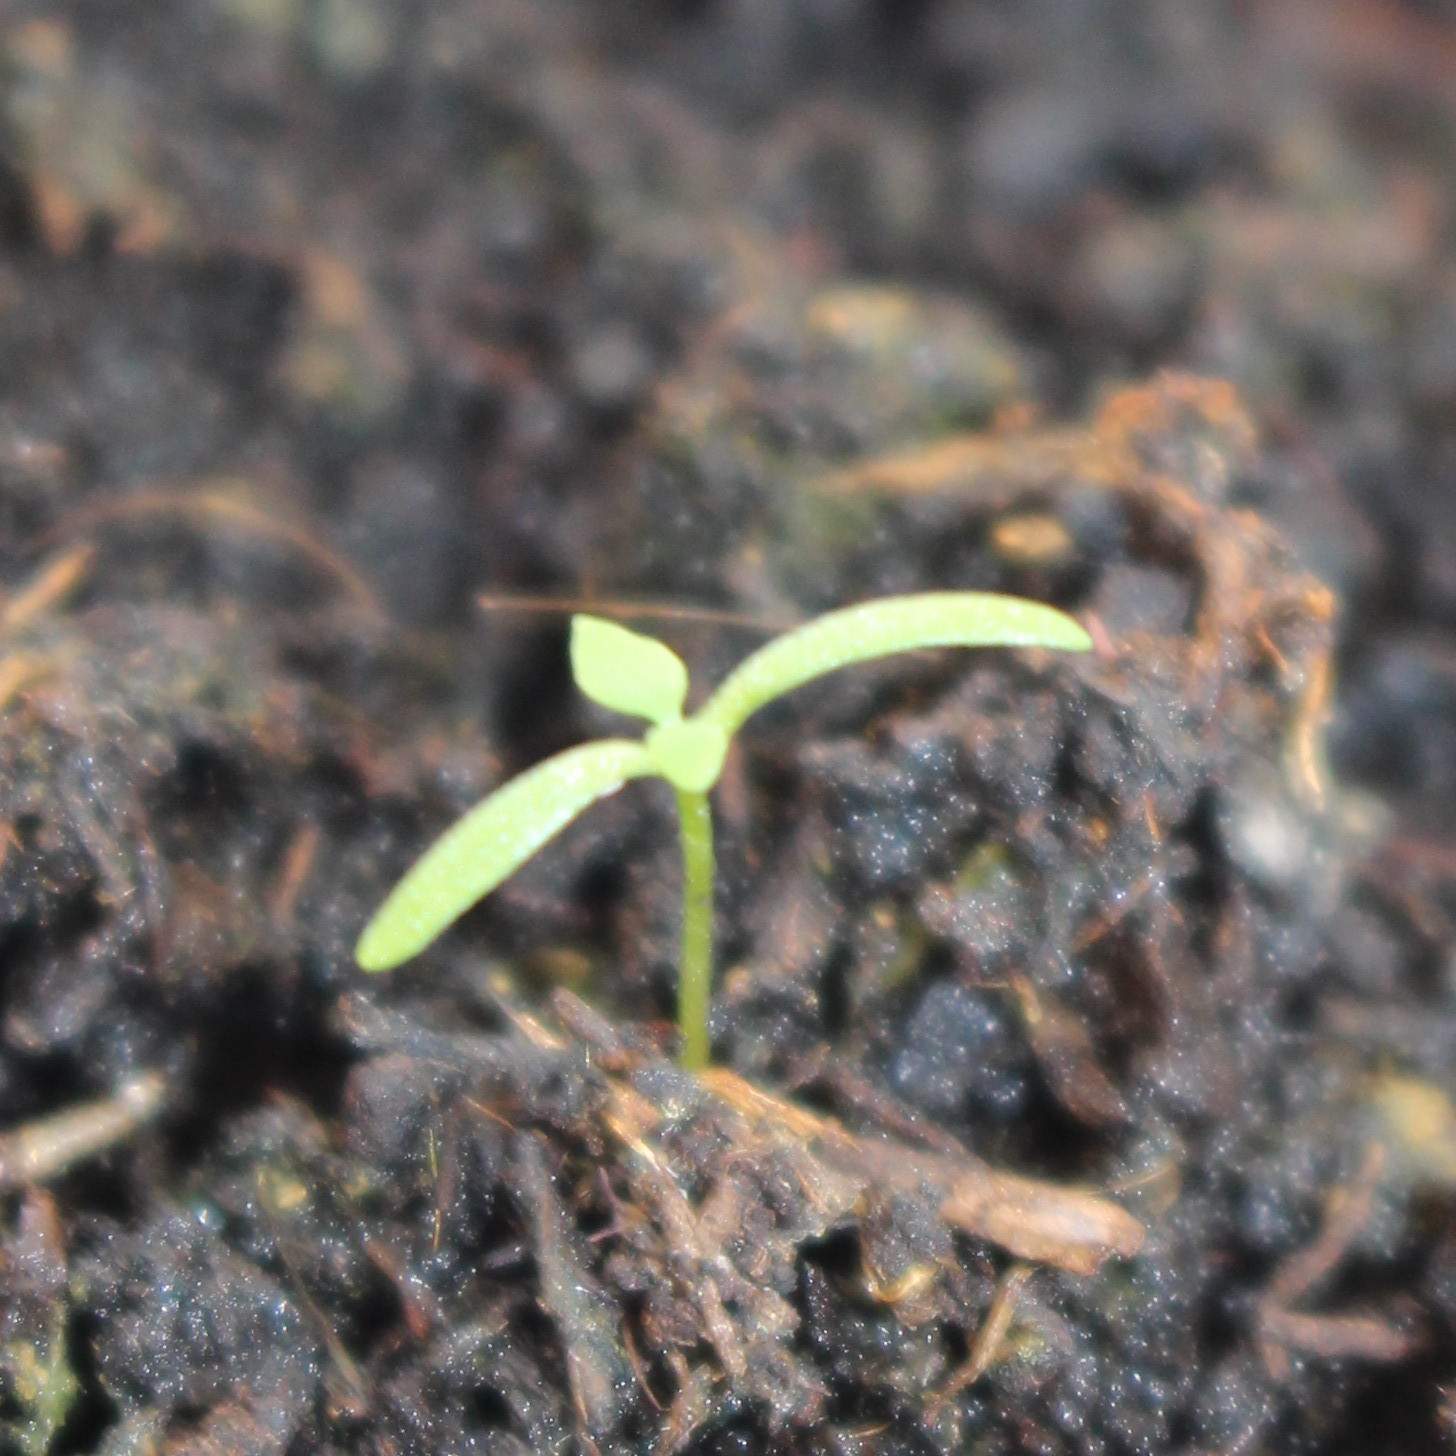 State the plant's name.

Papaver rhoeas
